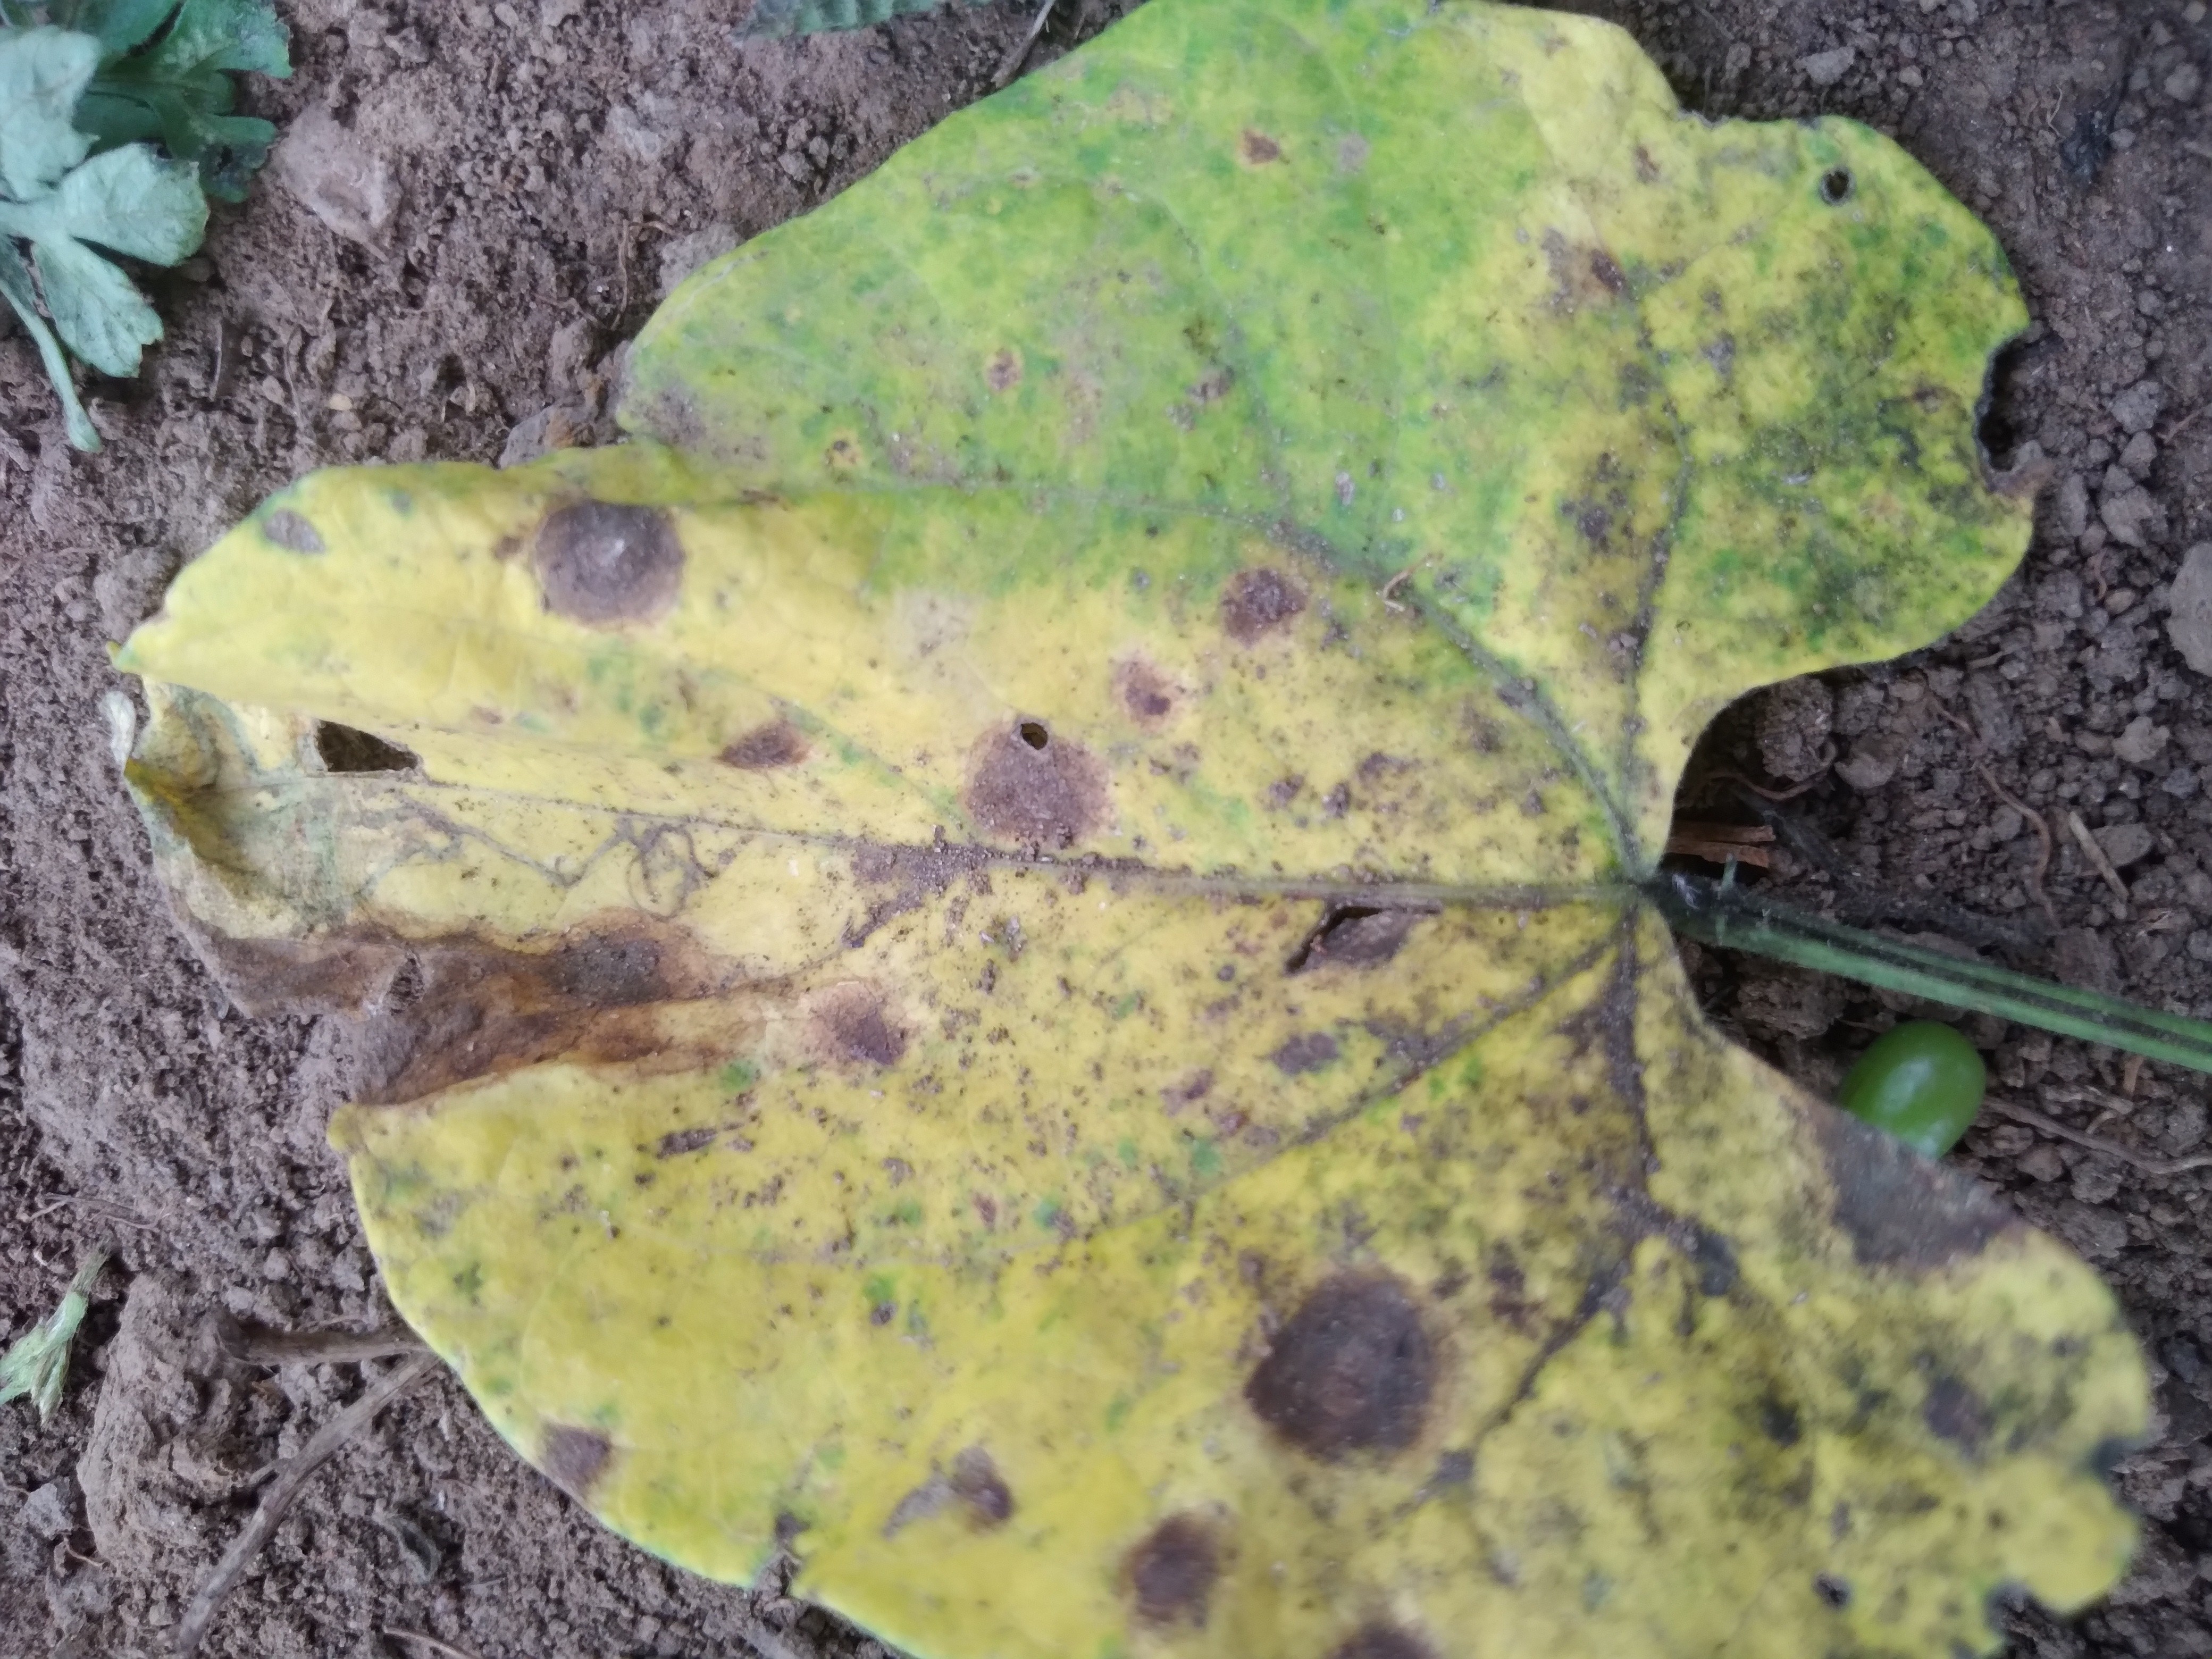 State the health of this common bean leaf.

rust
